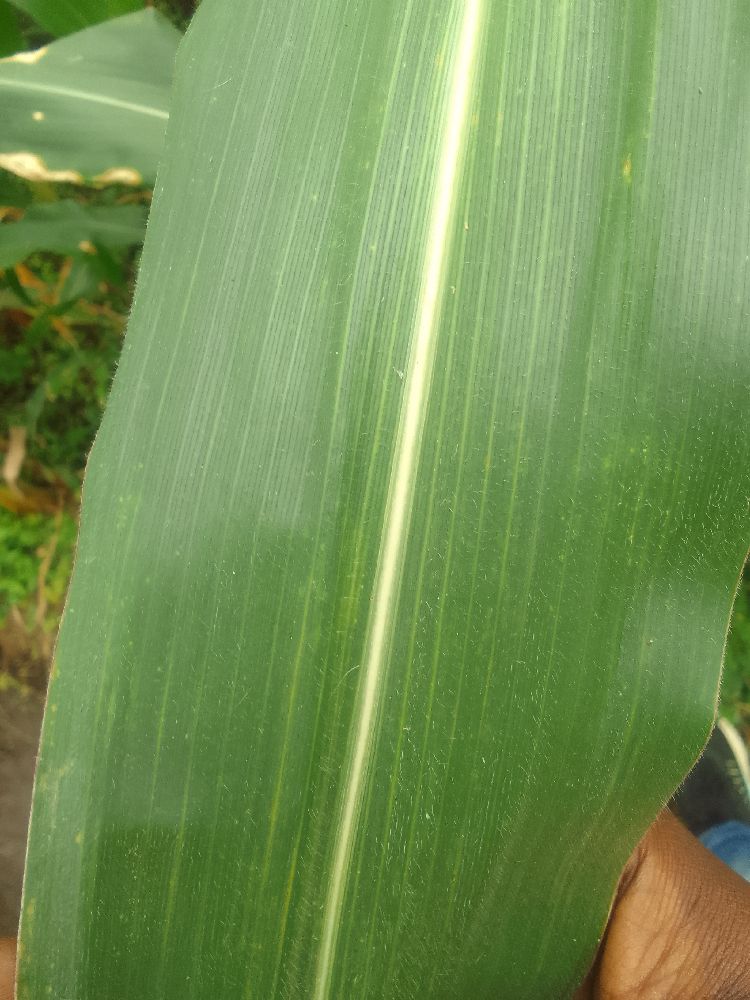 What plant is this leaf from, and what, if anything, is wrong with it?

maize, healthy
